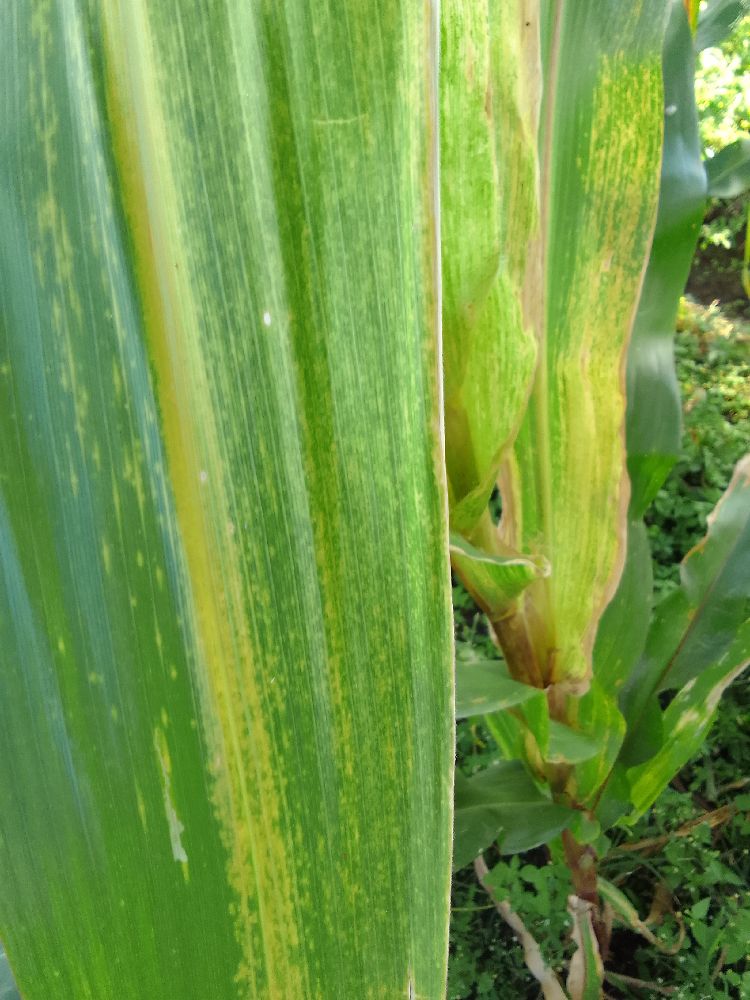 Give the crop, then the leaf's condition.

maize, maize lethal necrosis
